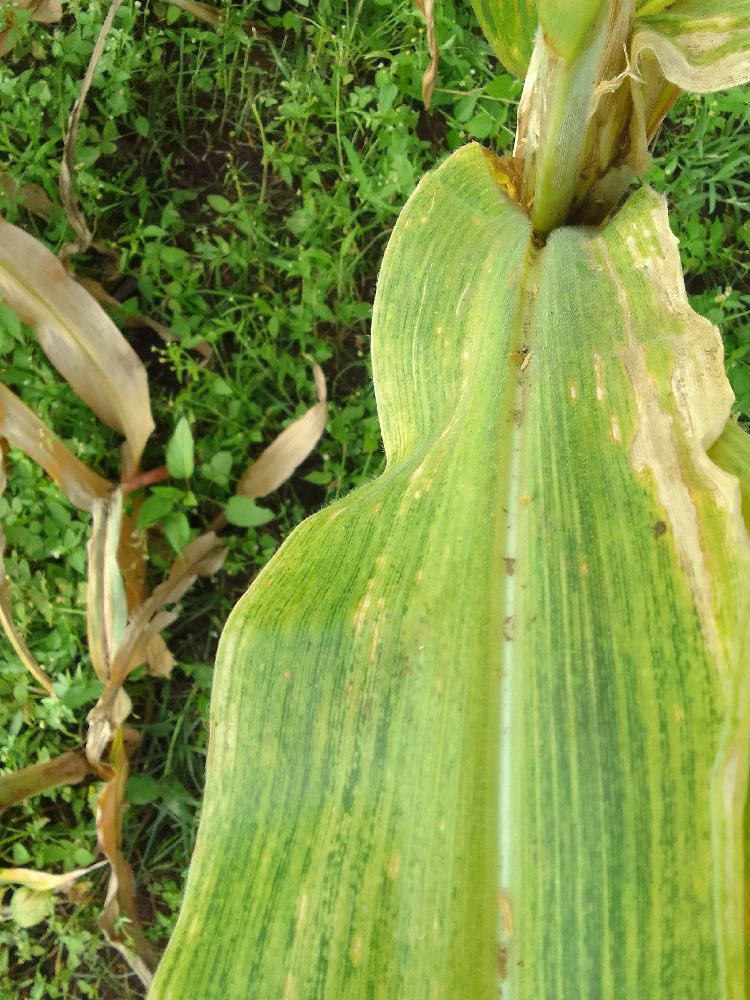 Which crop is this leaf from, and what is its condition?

maize, maize lethal necrosis
